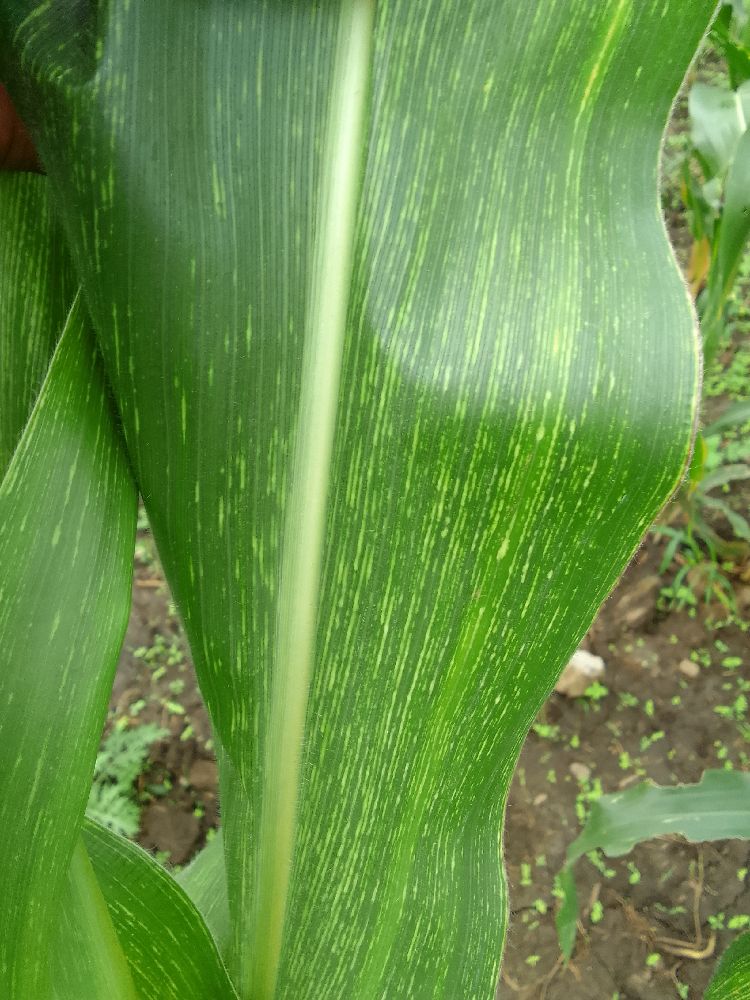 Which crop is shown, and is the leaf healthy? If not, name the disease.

maize, maize streak virus
